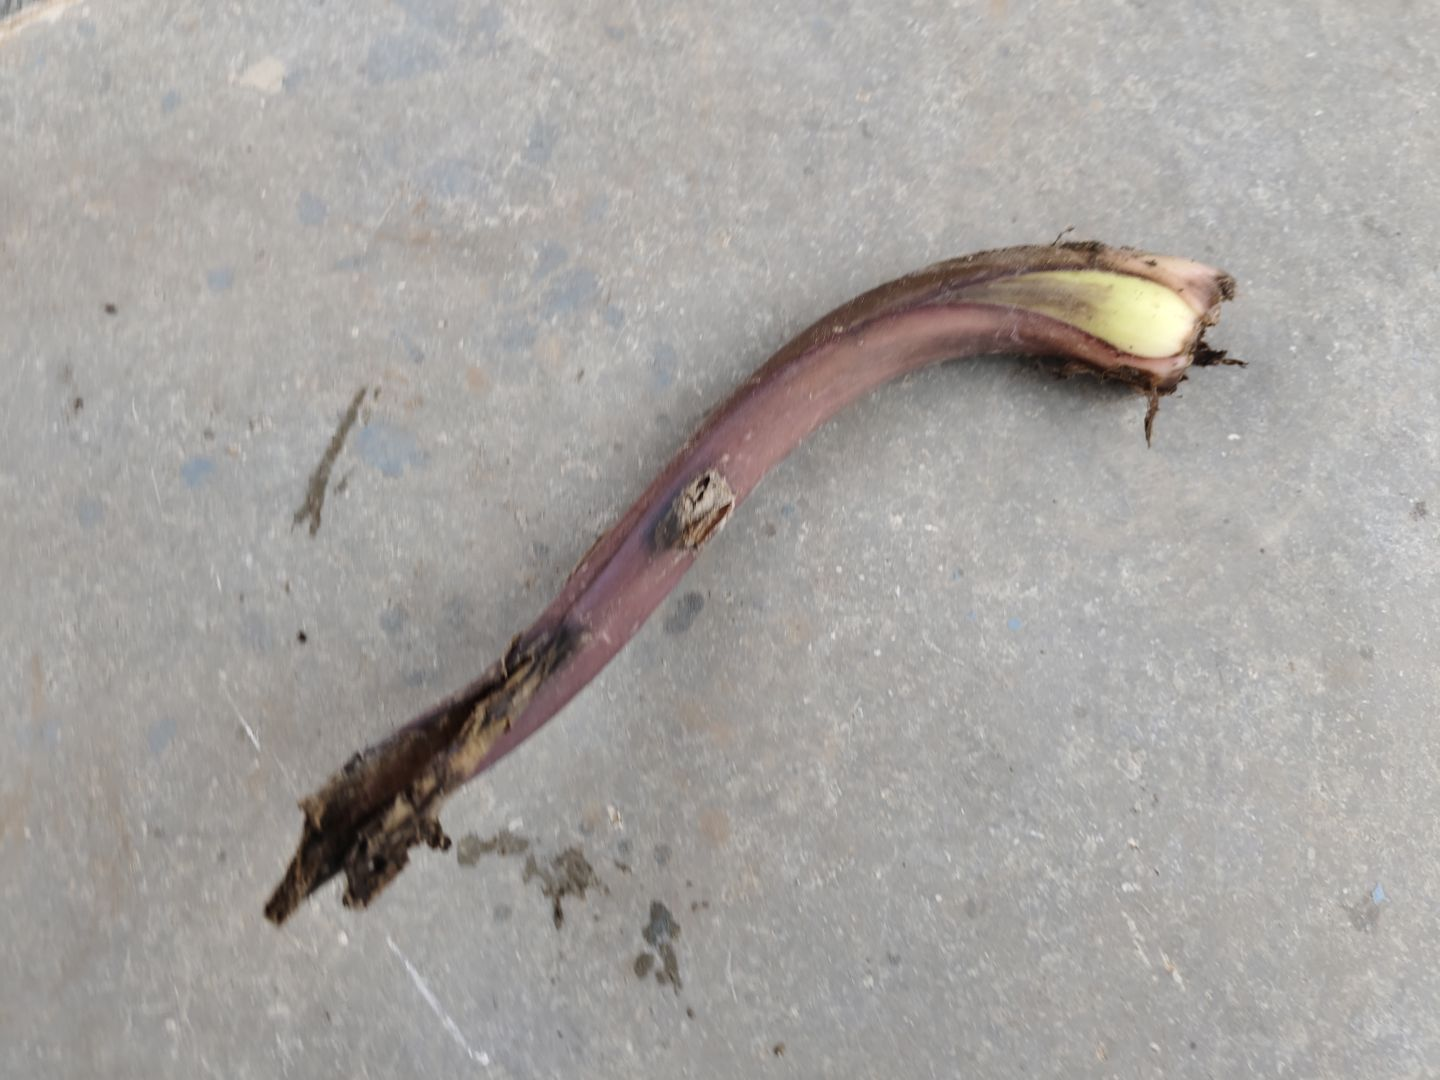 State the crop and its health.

taro, root rot
